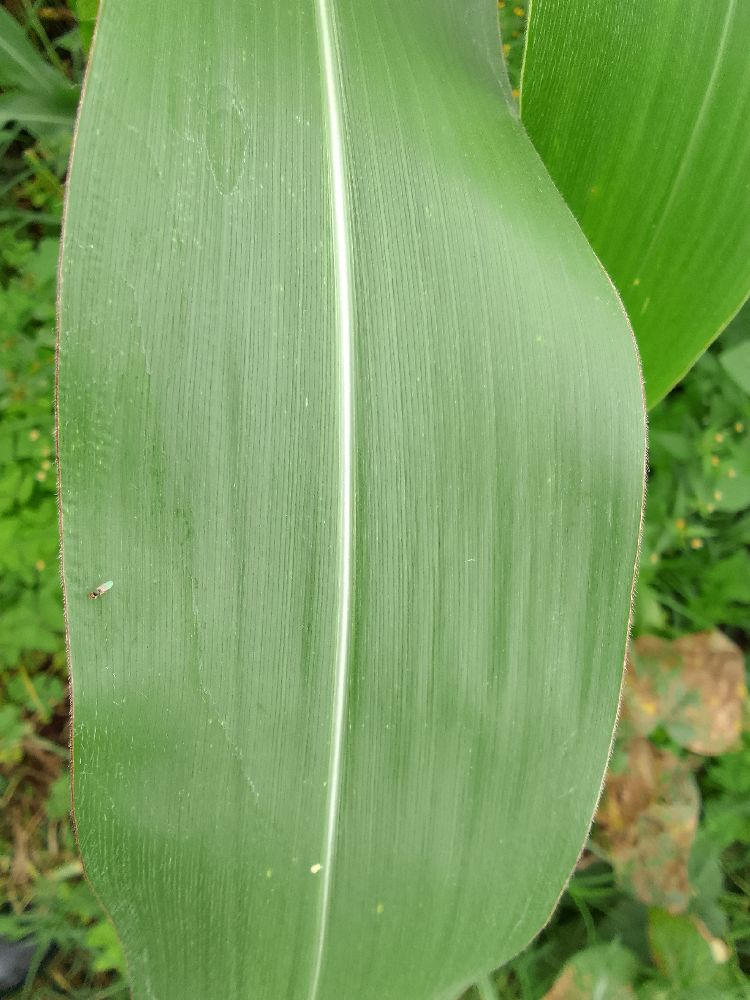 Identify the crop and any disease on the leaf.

maize, healthy
